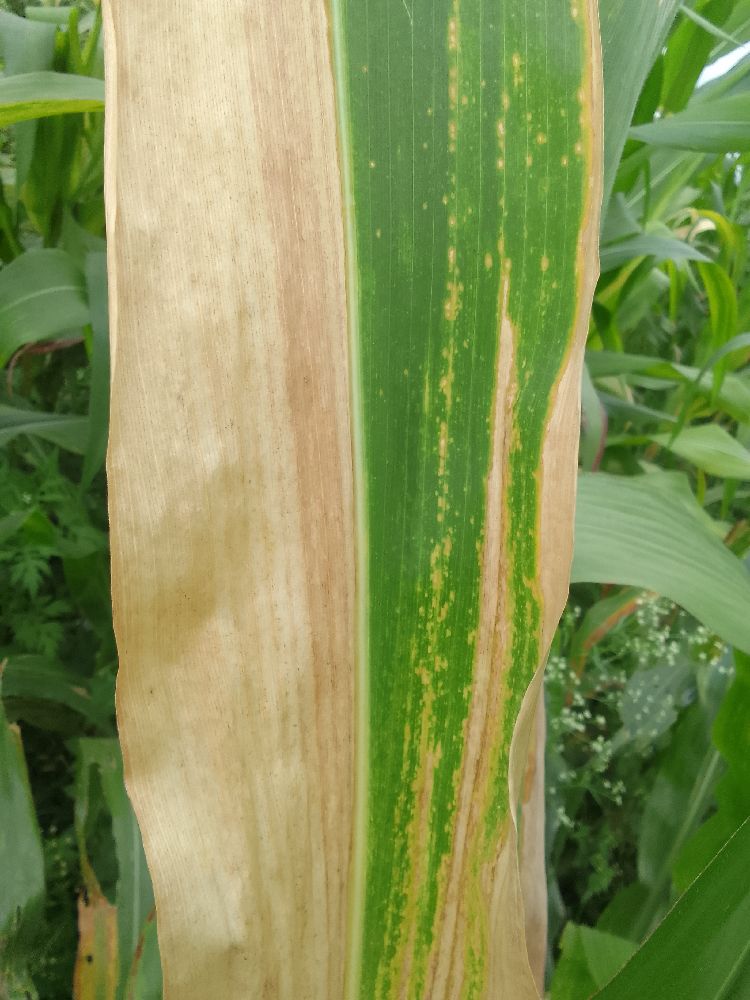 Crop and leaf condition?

maize, maize lethal necrosis
